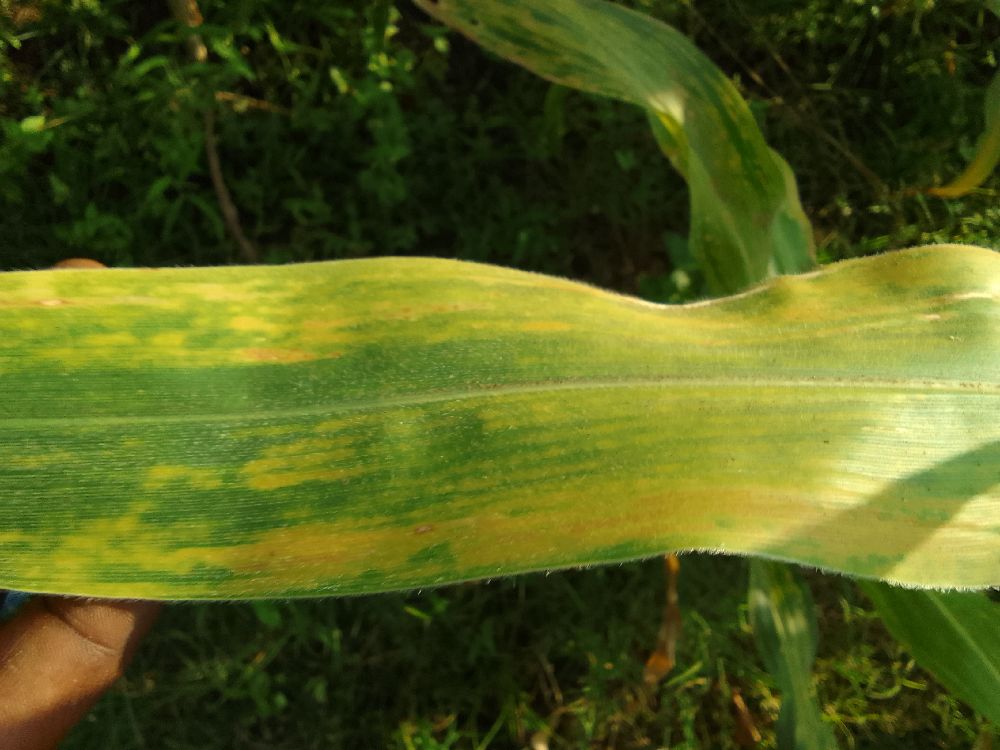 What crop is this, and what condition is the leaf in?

maize, maize lethal necrosis
